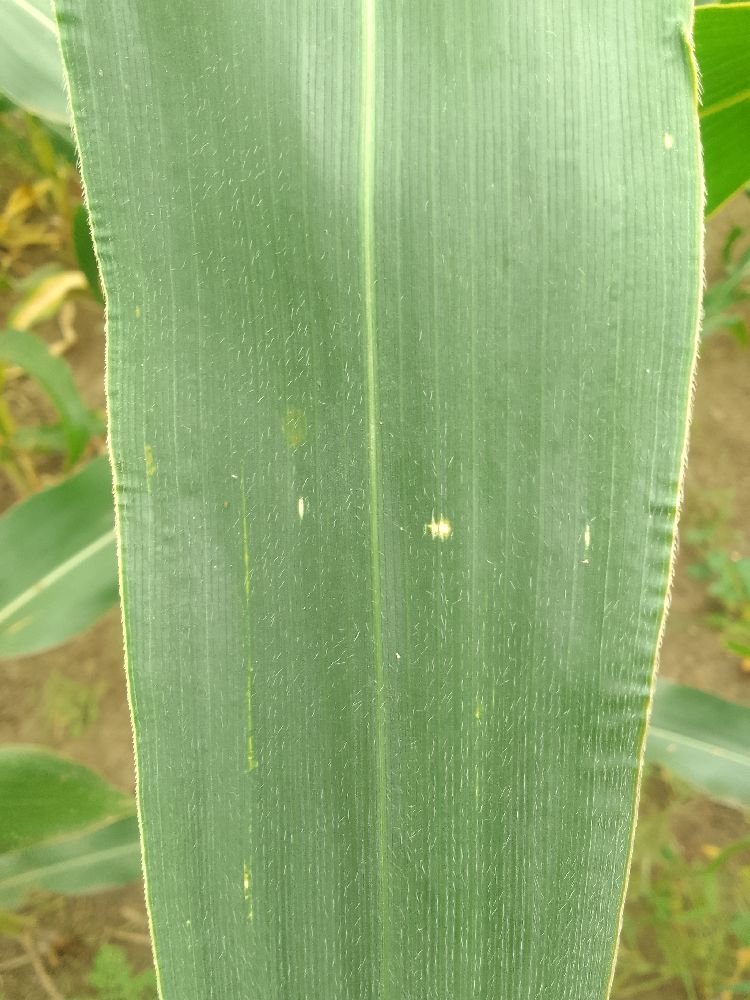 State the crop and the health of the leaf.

maize, healthy
